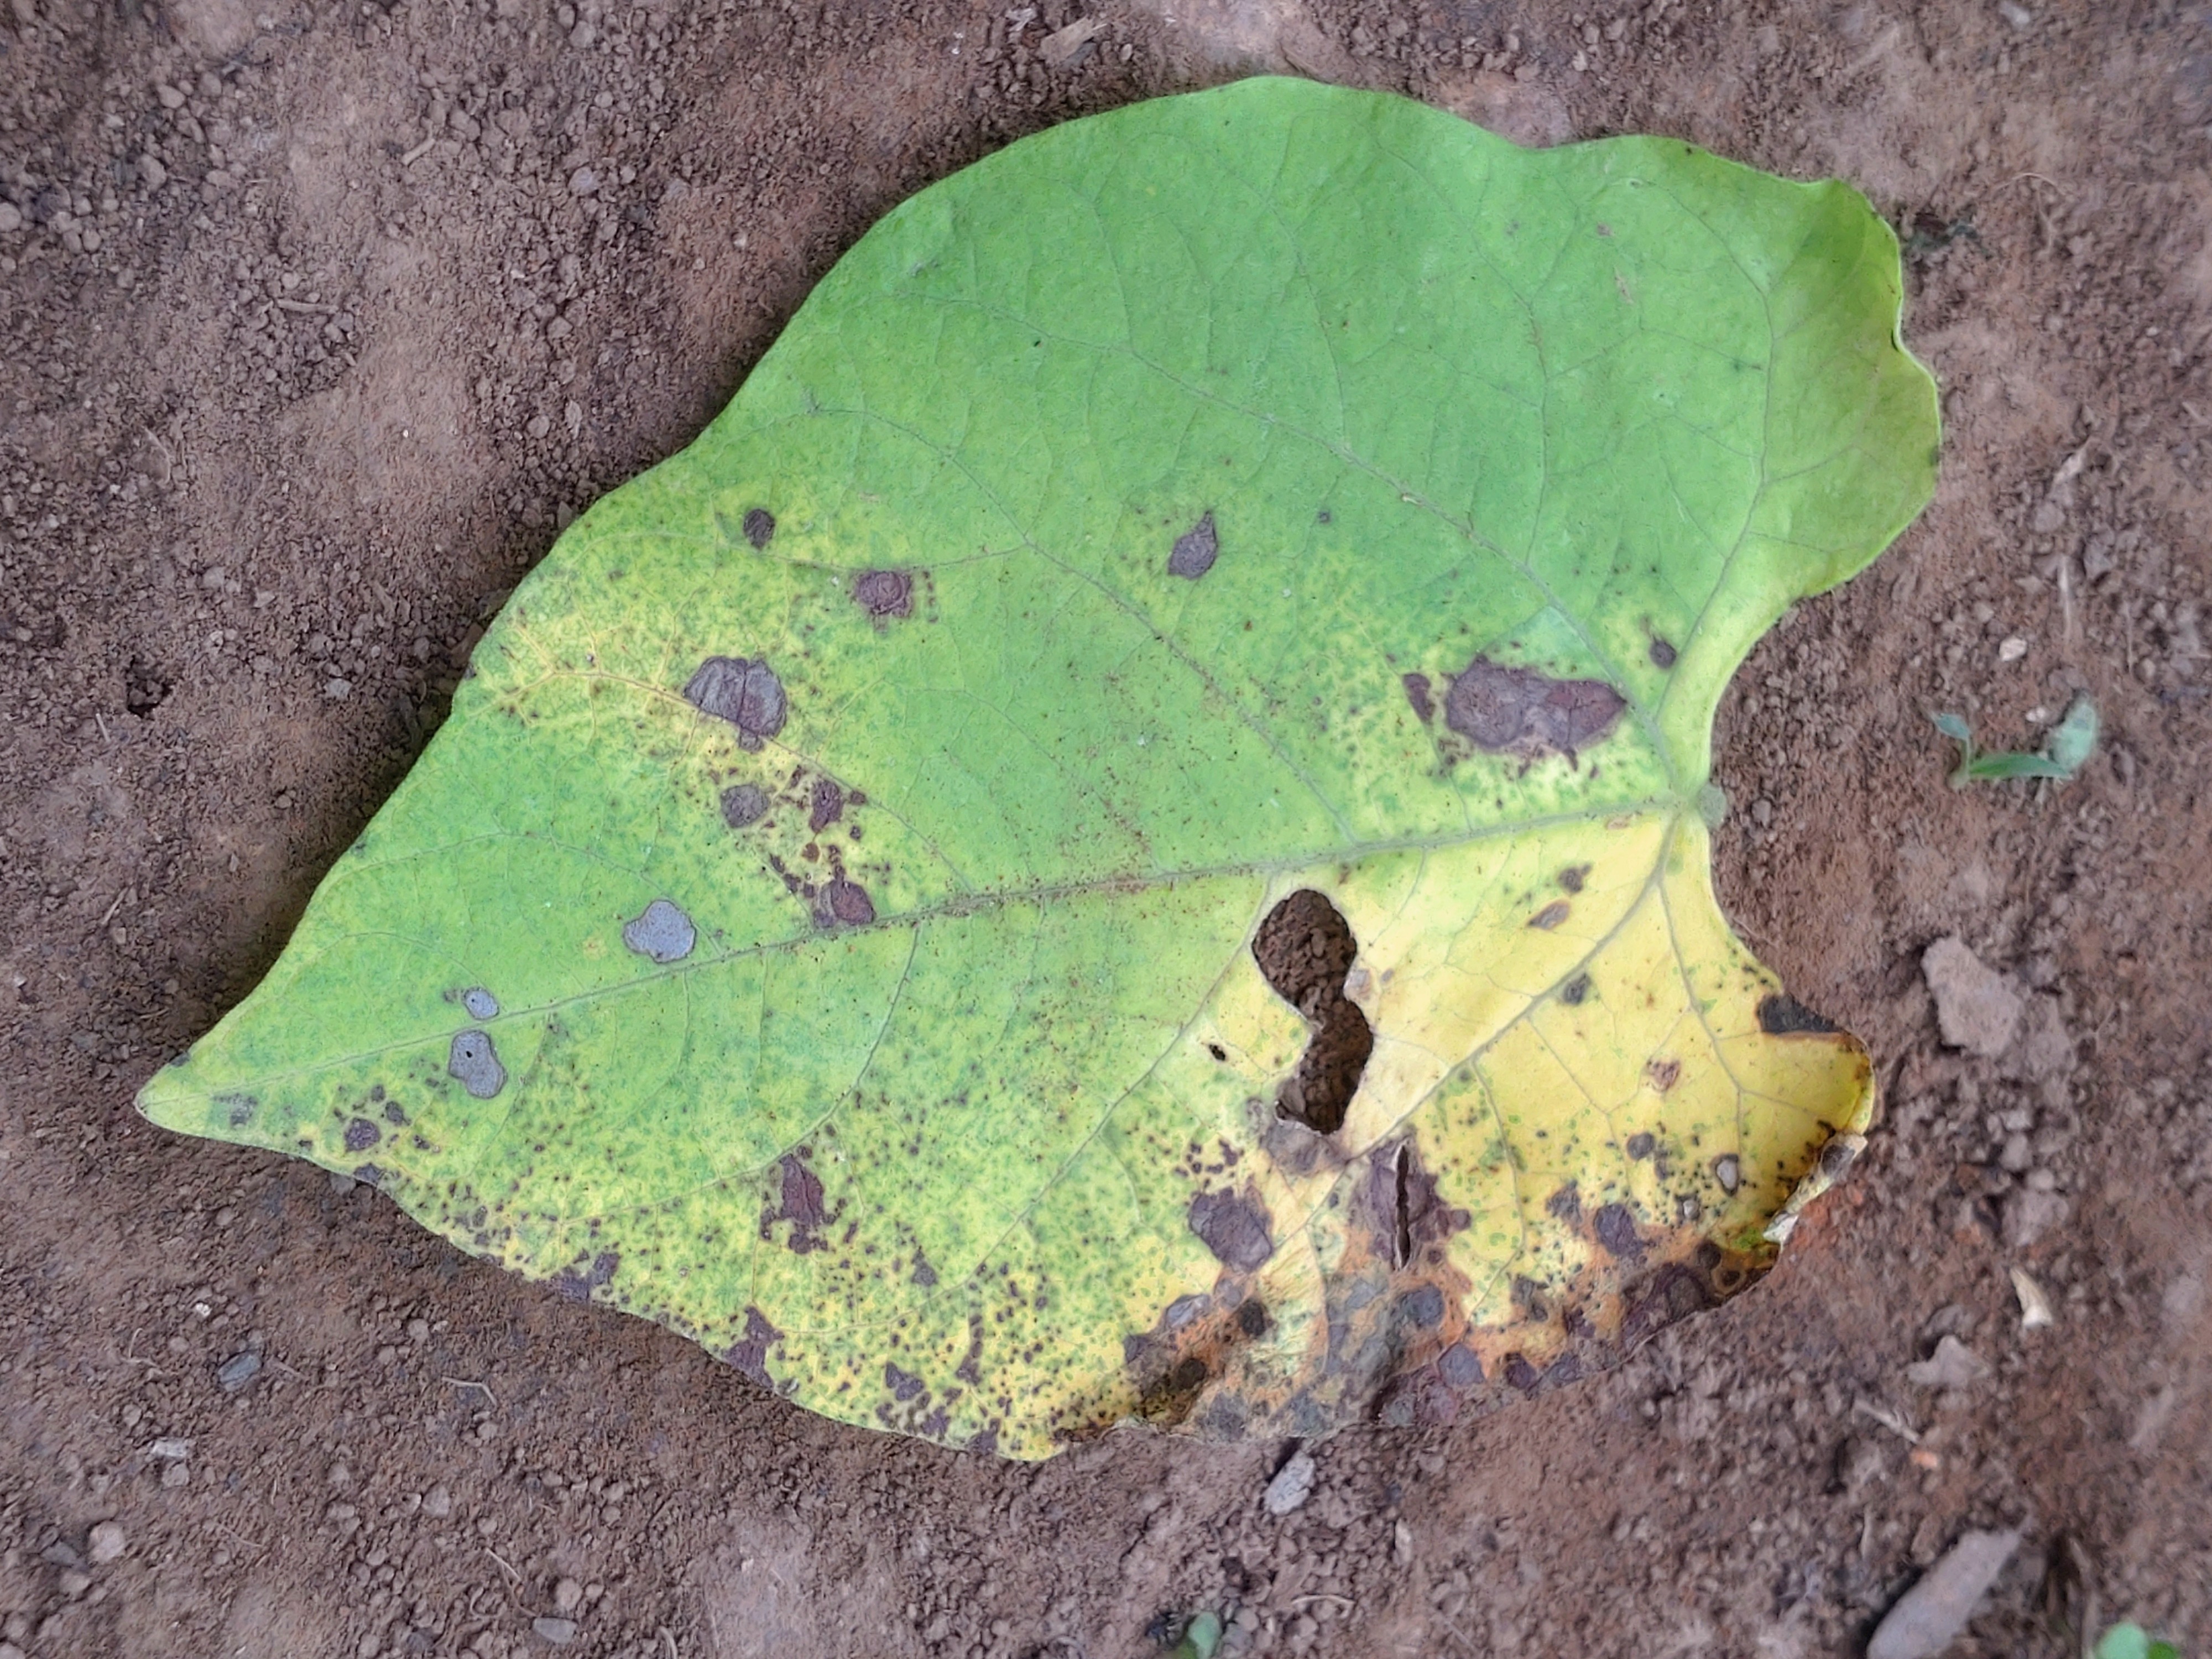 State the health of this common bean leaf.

anthracnose
